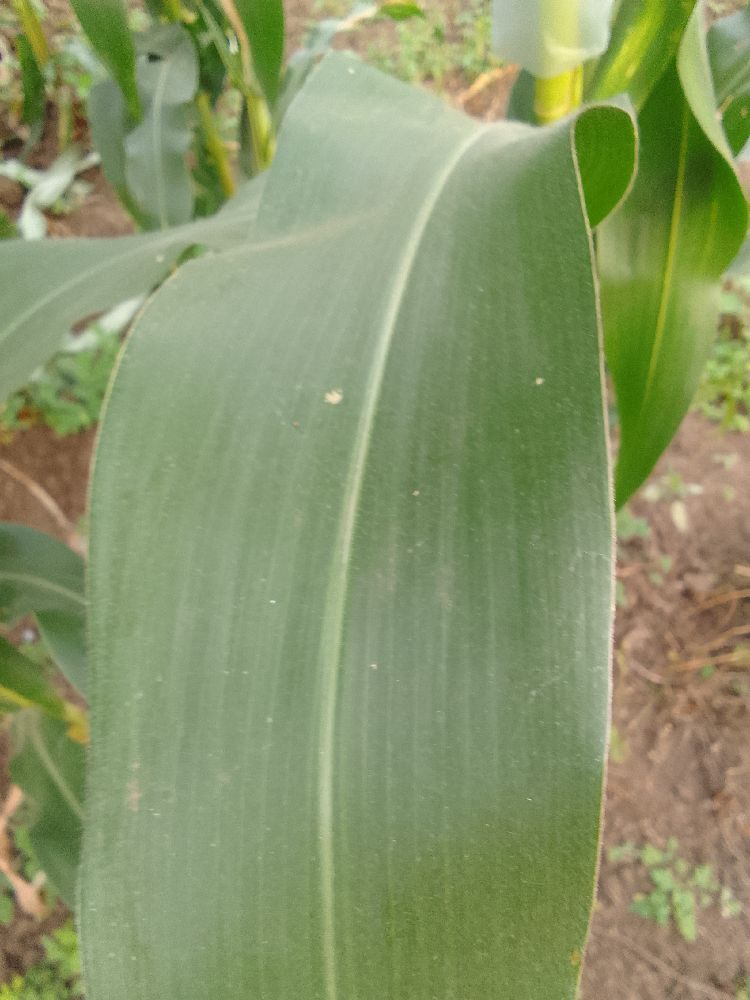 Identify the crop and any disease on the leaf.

maize, healthy
